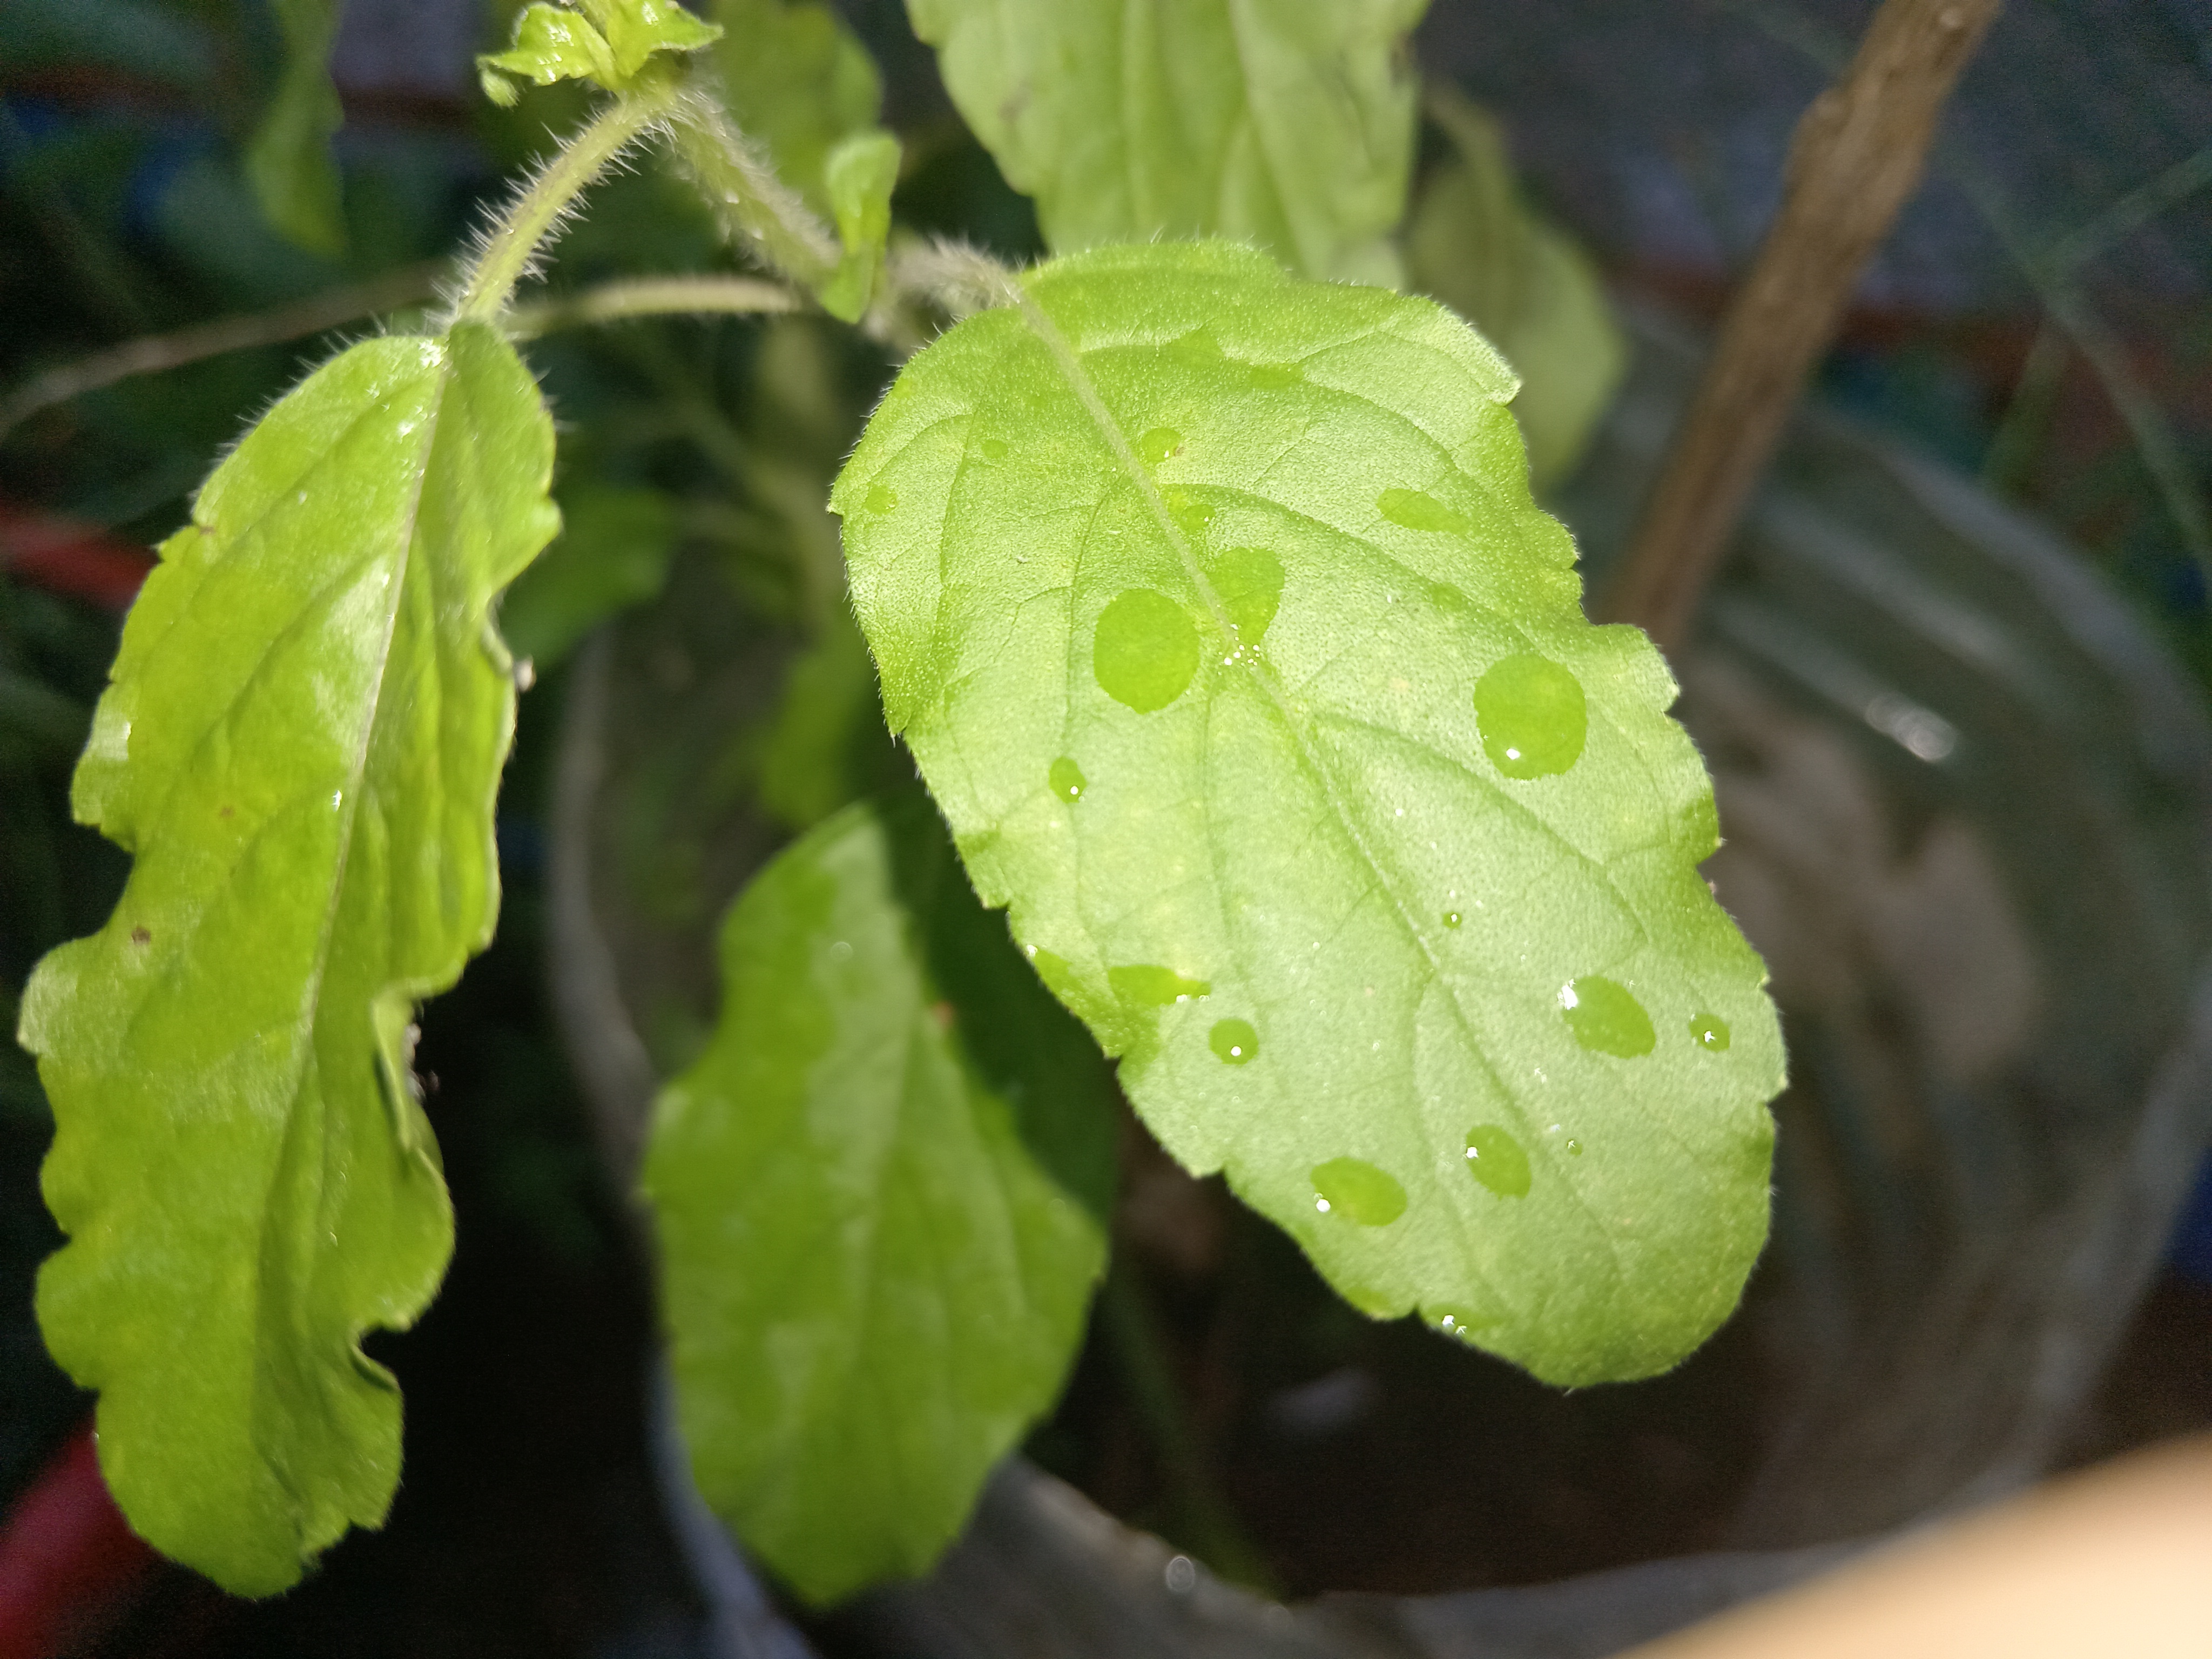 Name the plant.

tulshi
